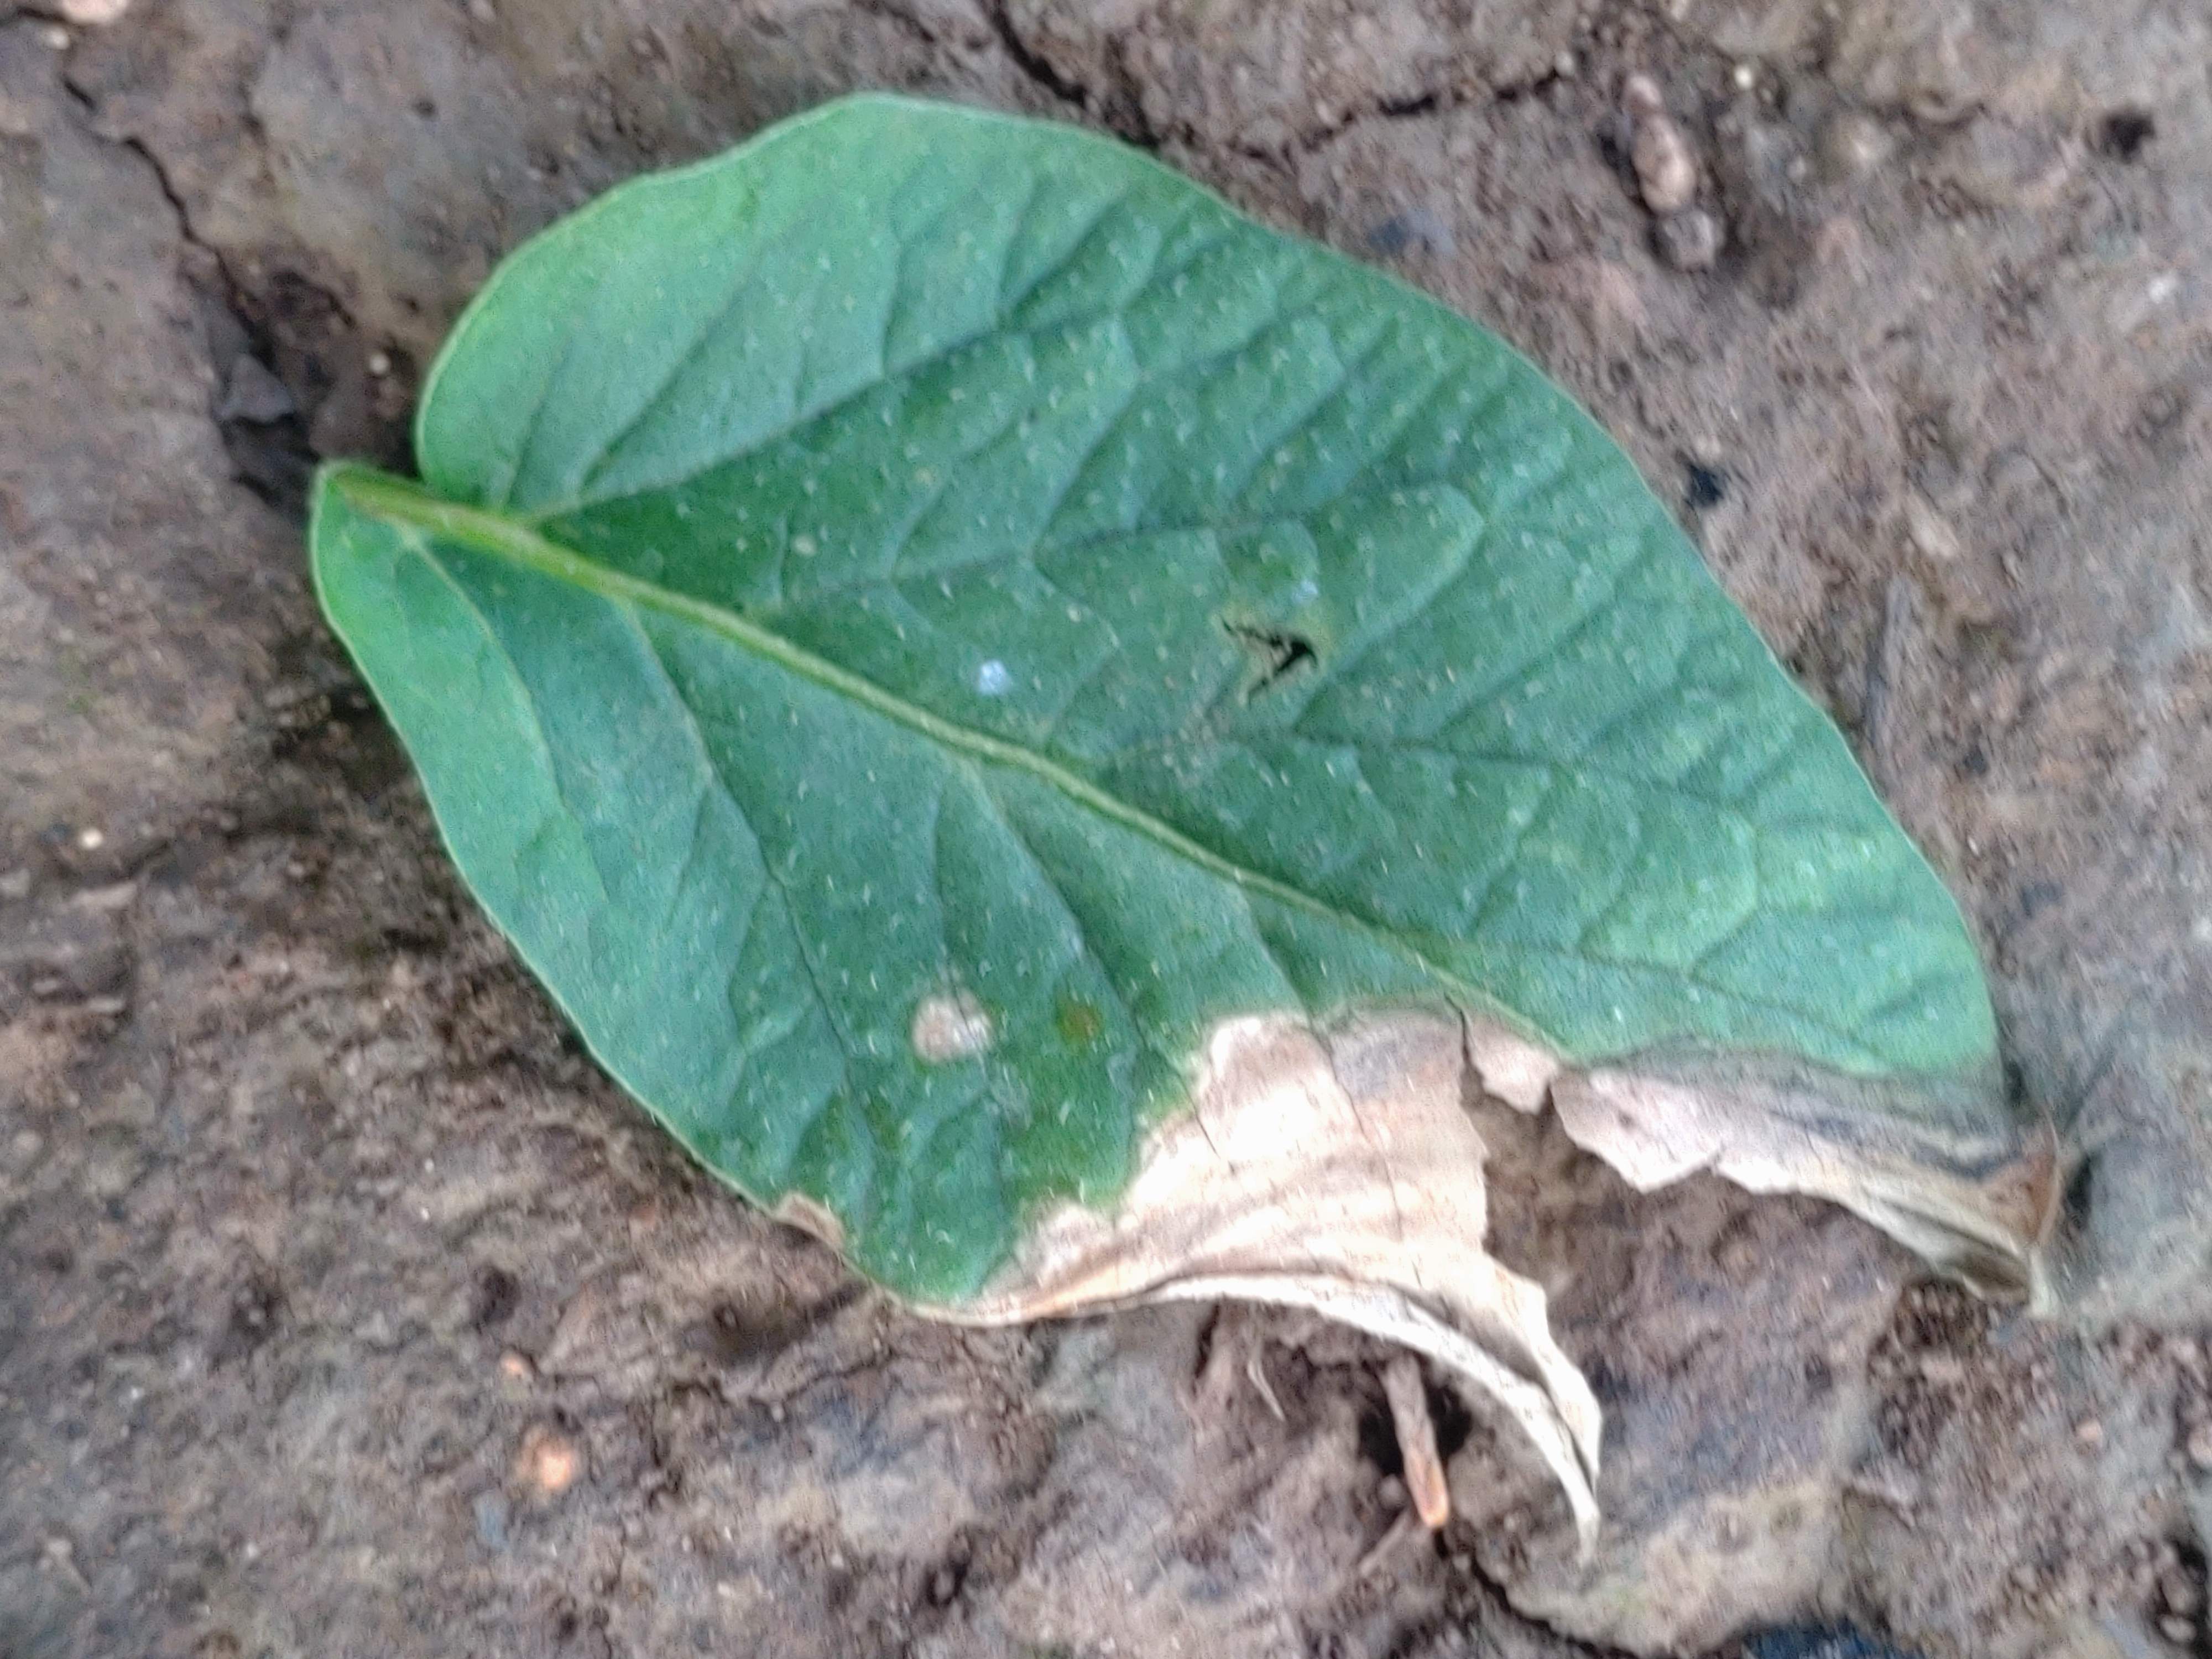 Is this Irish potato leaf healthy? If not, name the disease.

early blight
